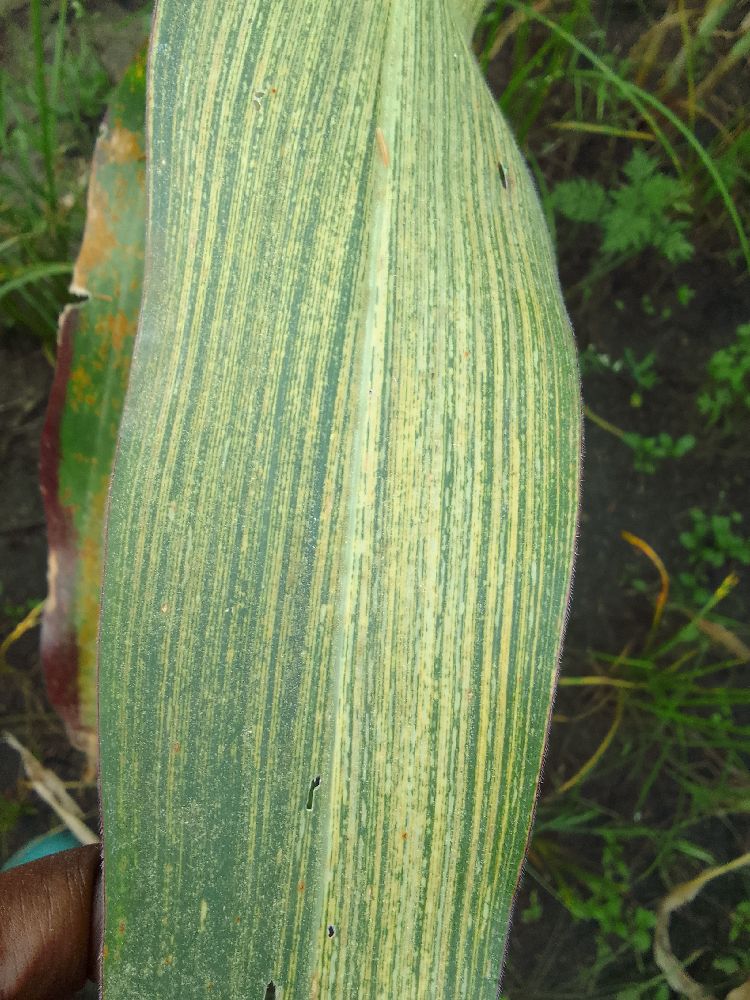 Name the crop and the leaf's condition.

maize, maize streak virus
